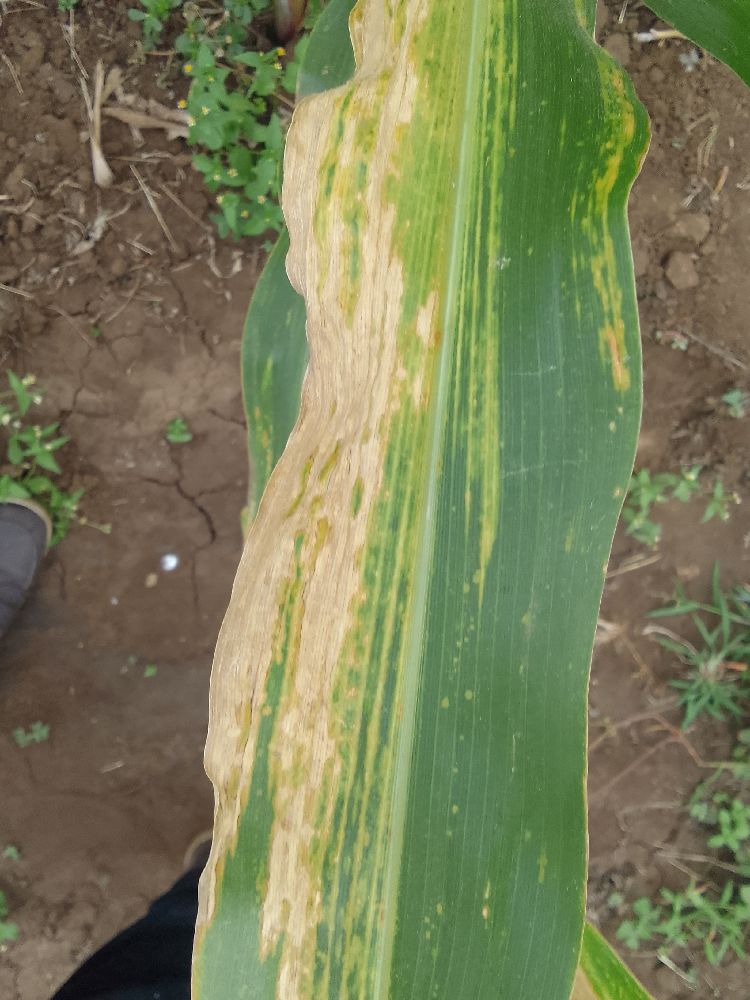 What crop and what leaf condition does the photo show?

maize, maize lethal necrosis
